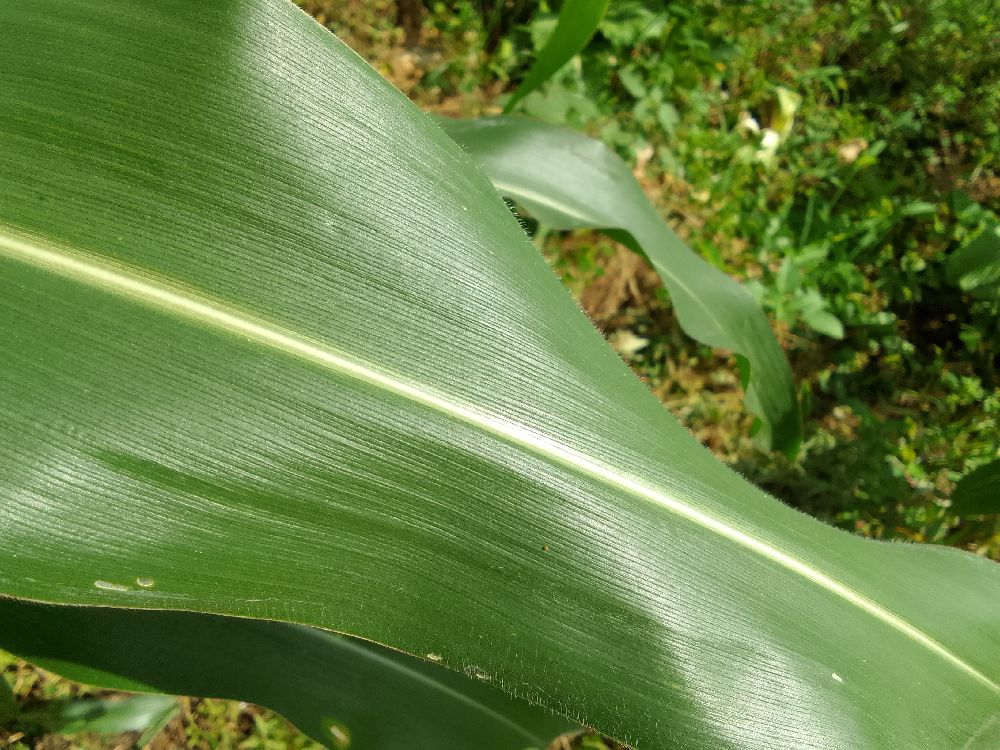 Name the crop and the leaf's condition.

maize, healthy
